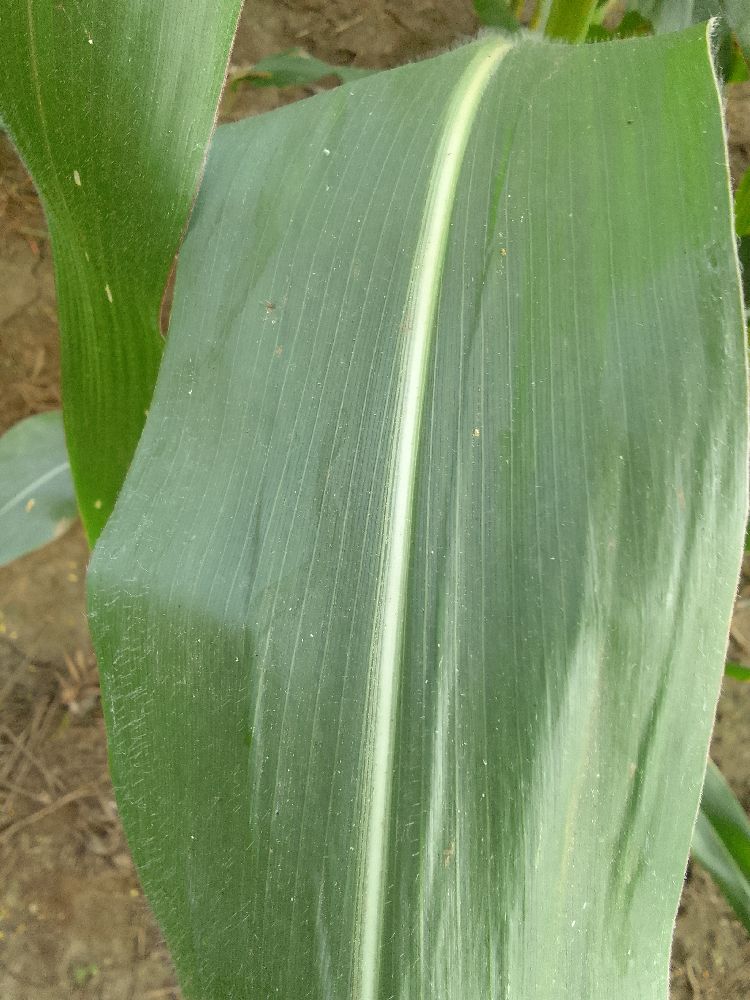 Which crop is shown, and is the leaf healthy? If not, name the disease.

maize, healthy
